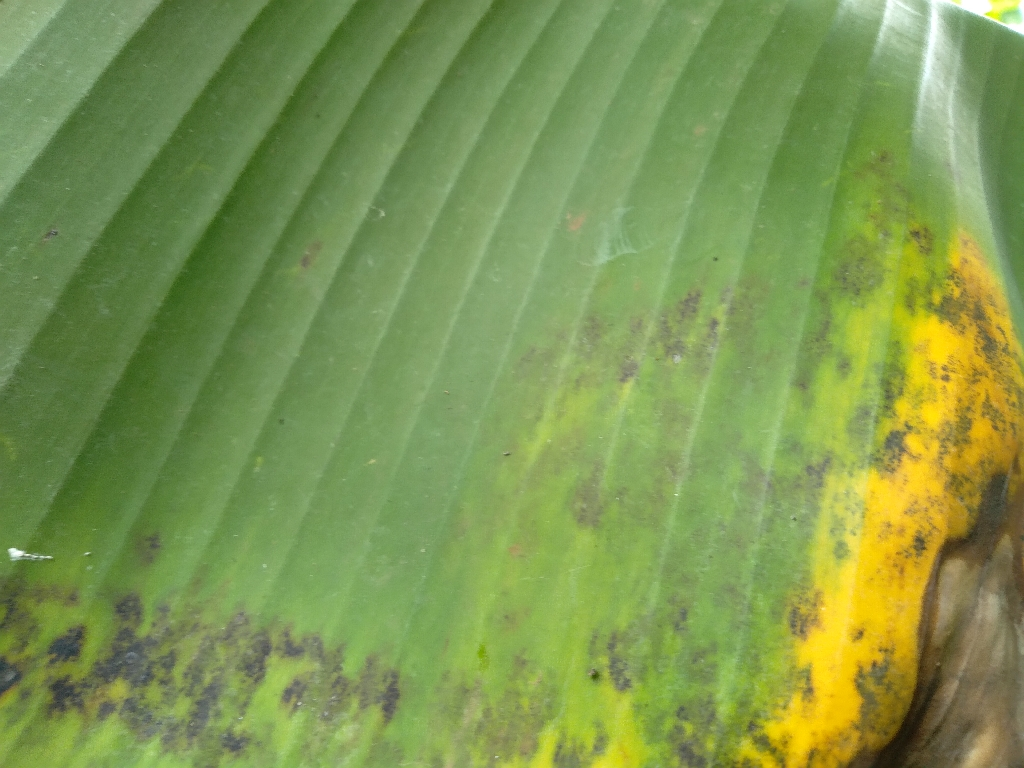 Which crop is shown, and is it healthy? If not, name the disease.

banana, black sigatoka
